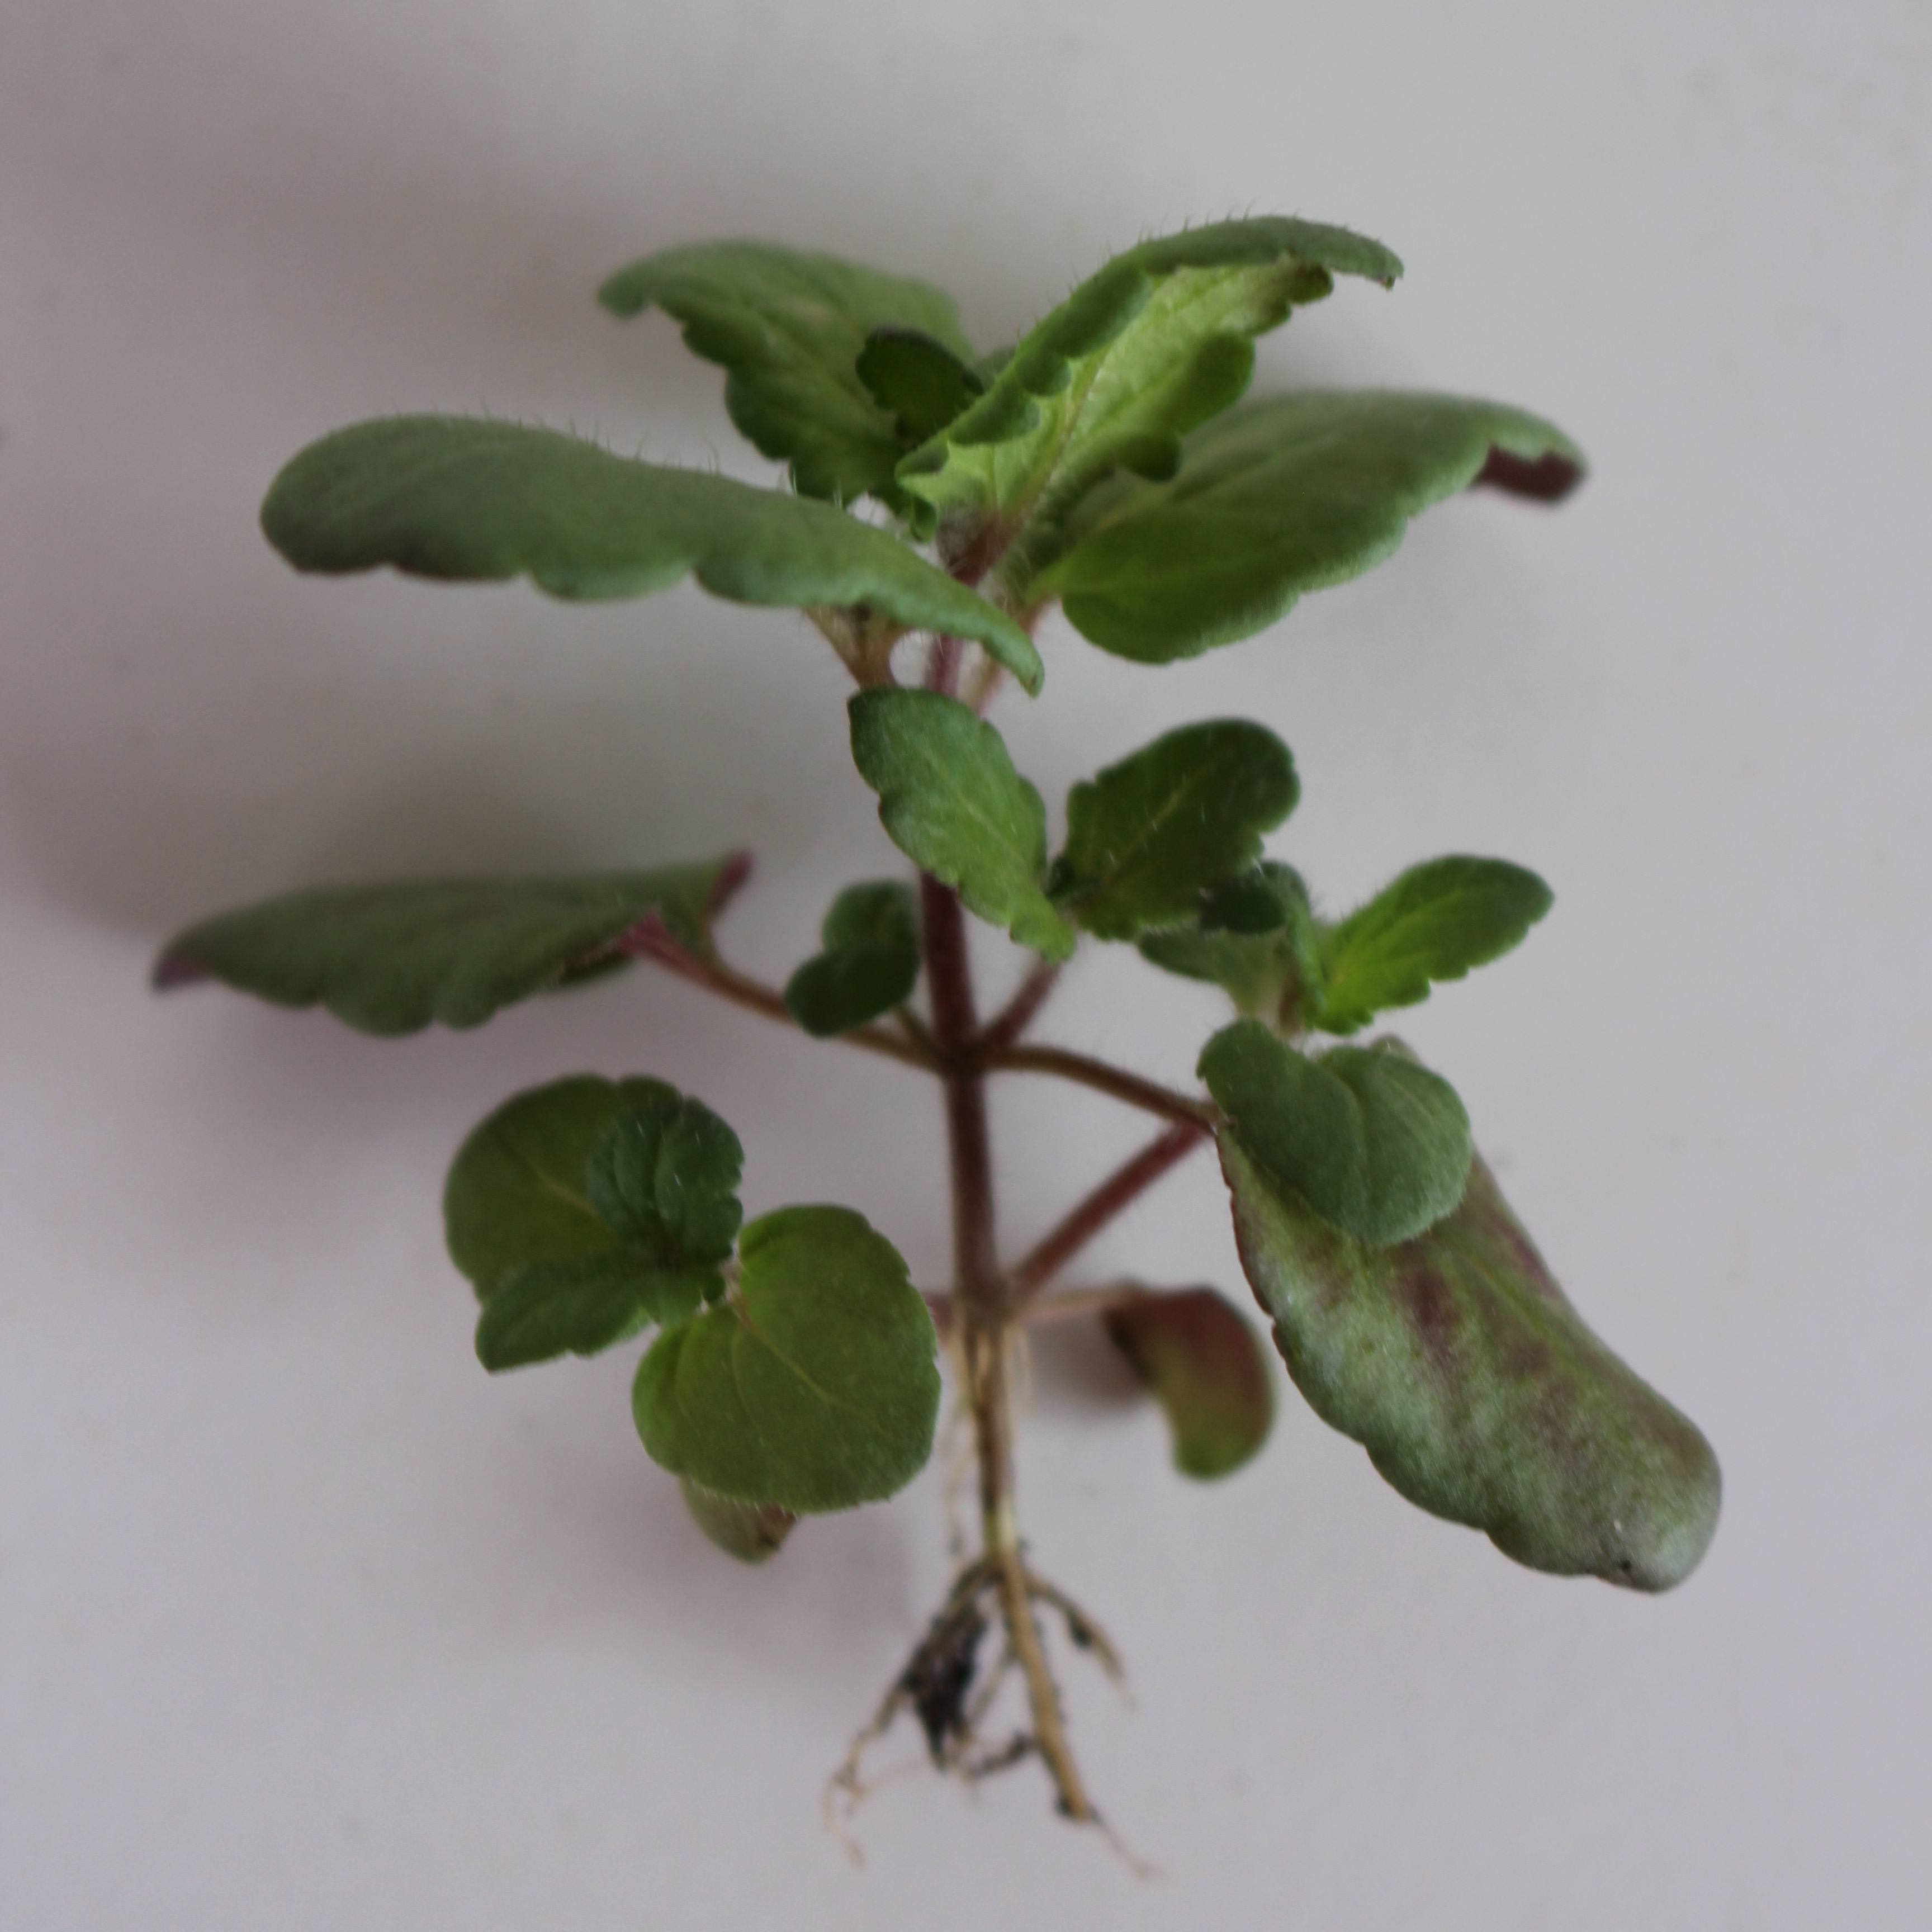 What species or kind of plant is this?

Veronica persica
